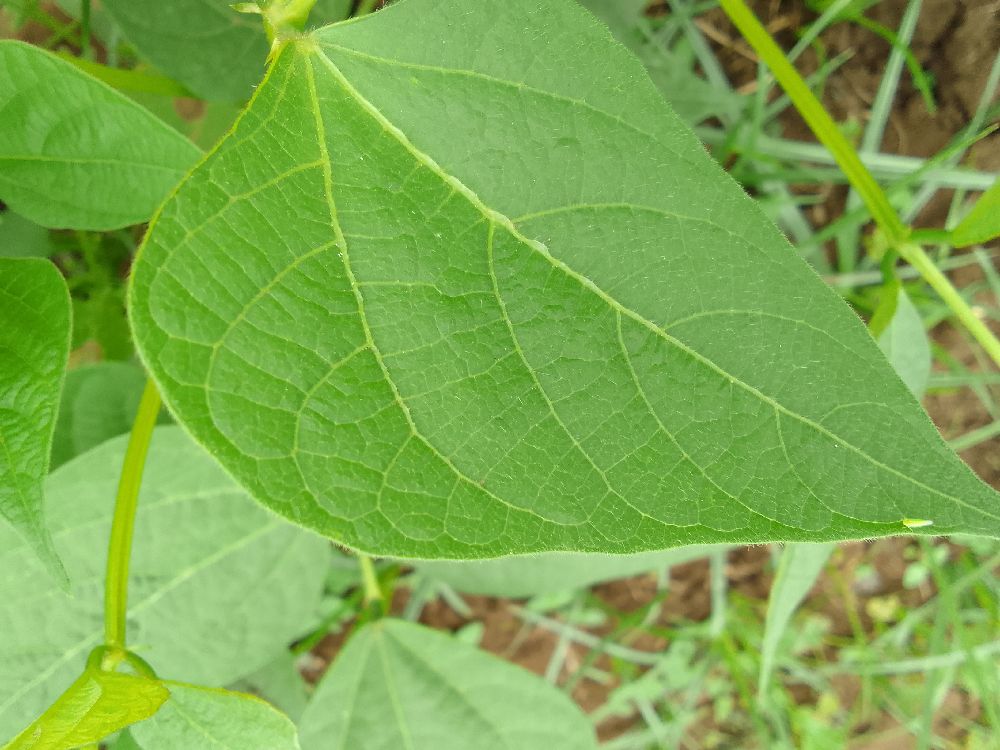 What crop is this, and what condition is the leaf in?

common bean, healthy
